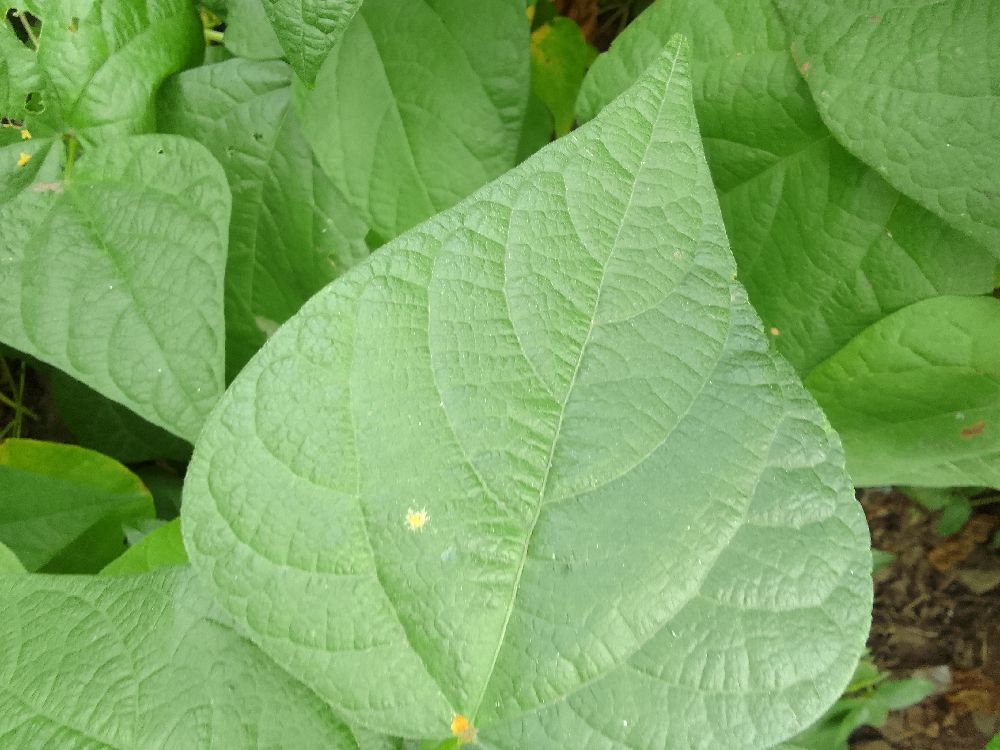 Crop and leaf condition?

common bean, healthy
